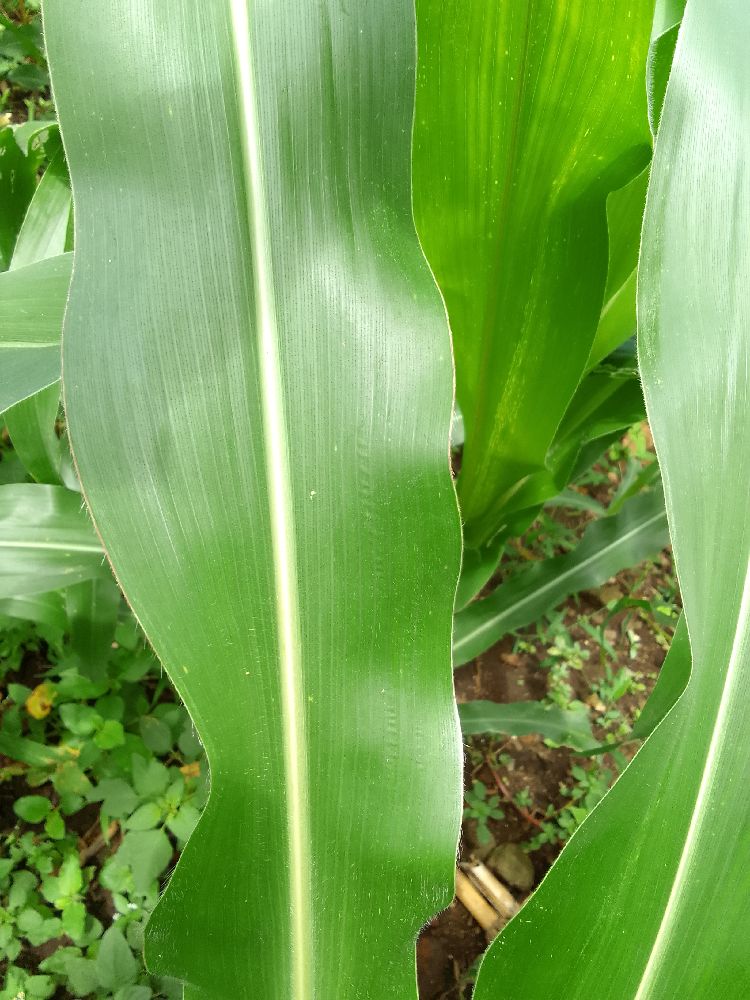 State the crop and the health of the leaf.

maize, maize lethal necrosis
